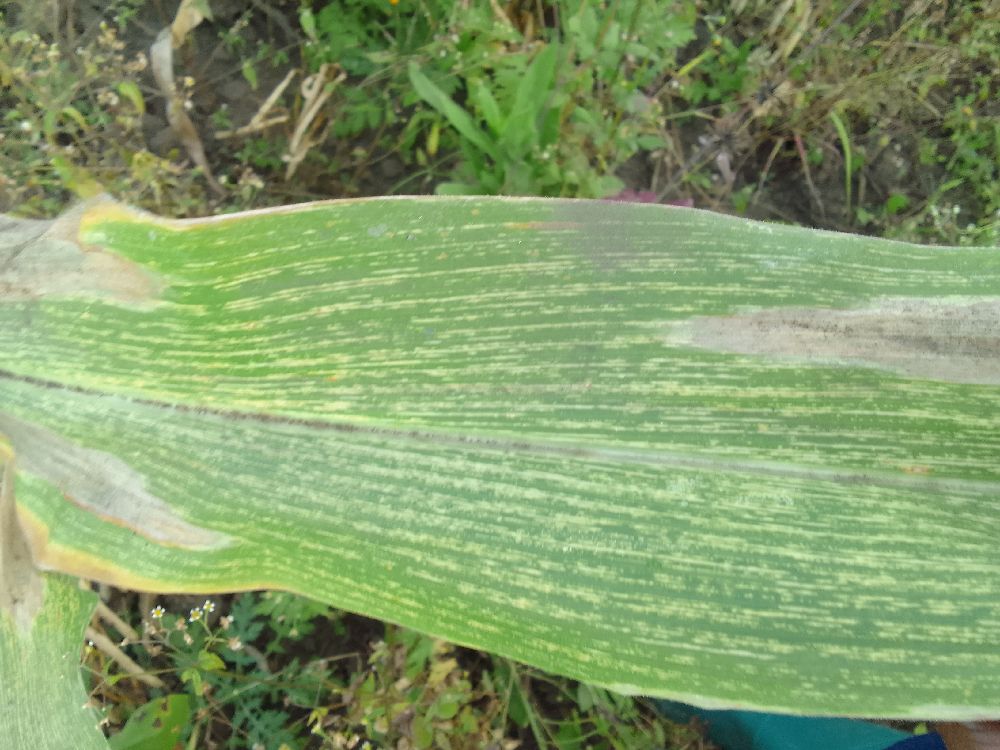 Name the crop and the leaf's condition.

maize, maize streak virus
